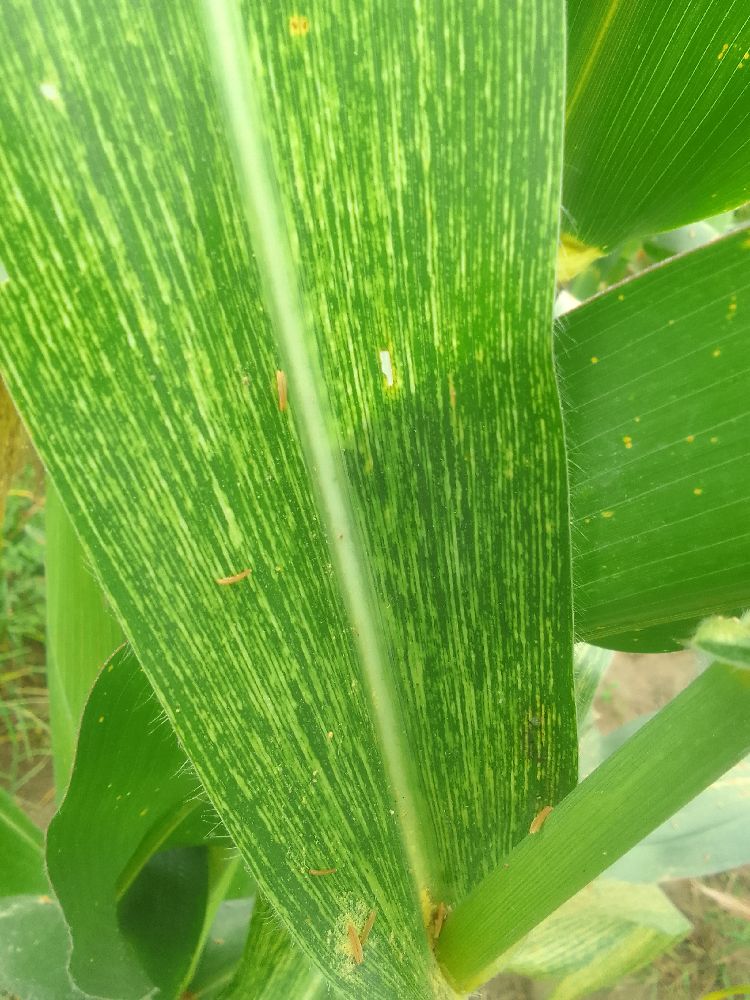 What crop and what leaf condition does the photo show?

maize, maize streak virus
